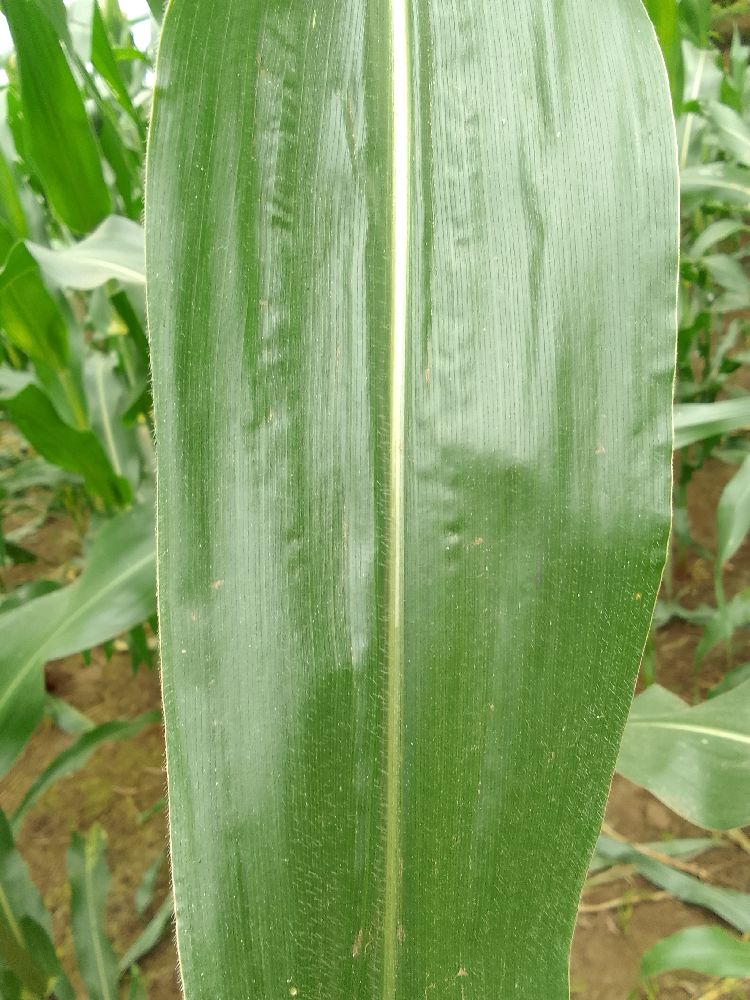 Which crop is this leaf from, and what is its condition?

maize, healthy
